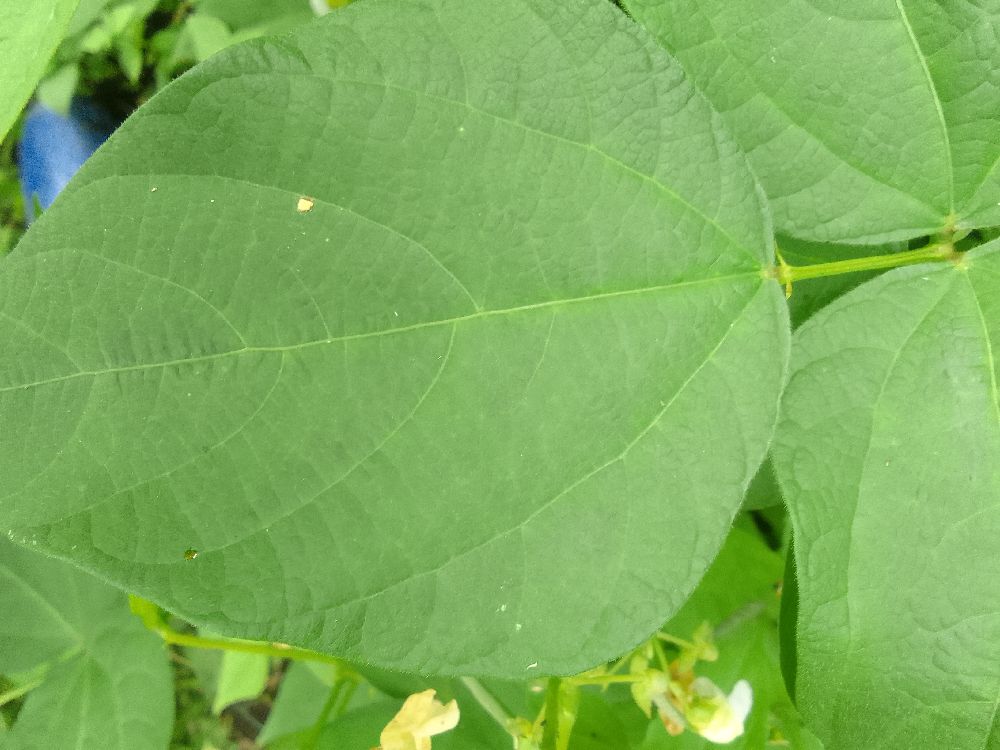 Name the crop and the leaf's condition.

common bean, healthy
